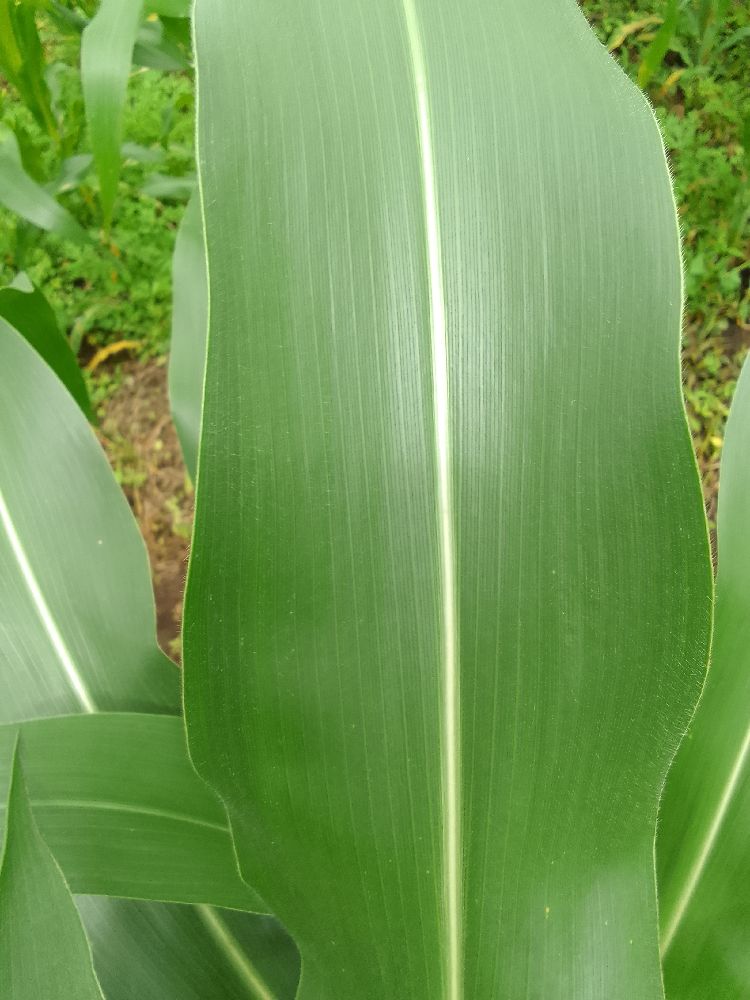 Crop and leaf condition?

maize, healthy
